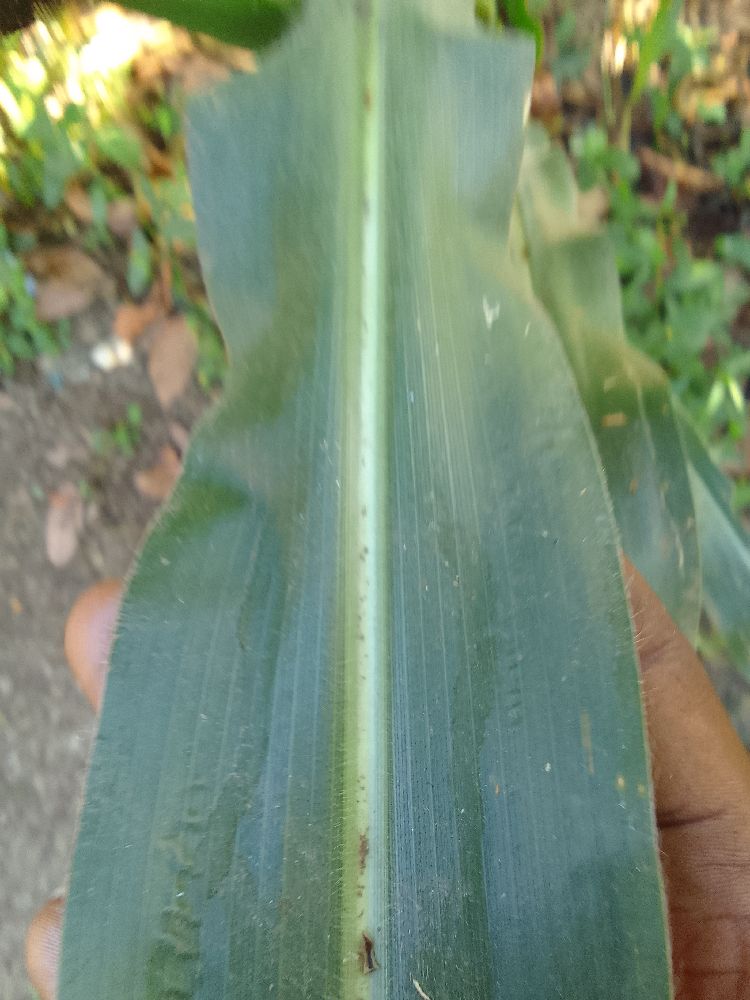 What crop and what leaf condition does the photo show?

maize, healthy
